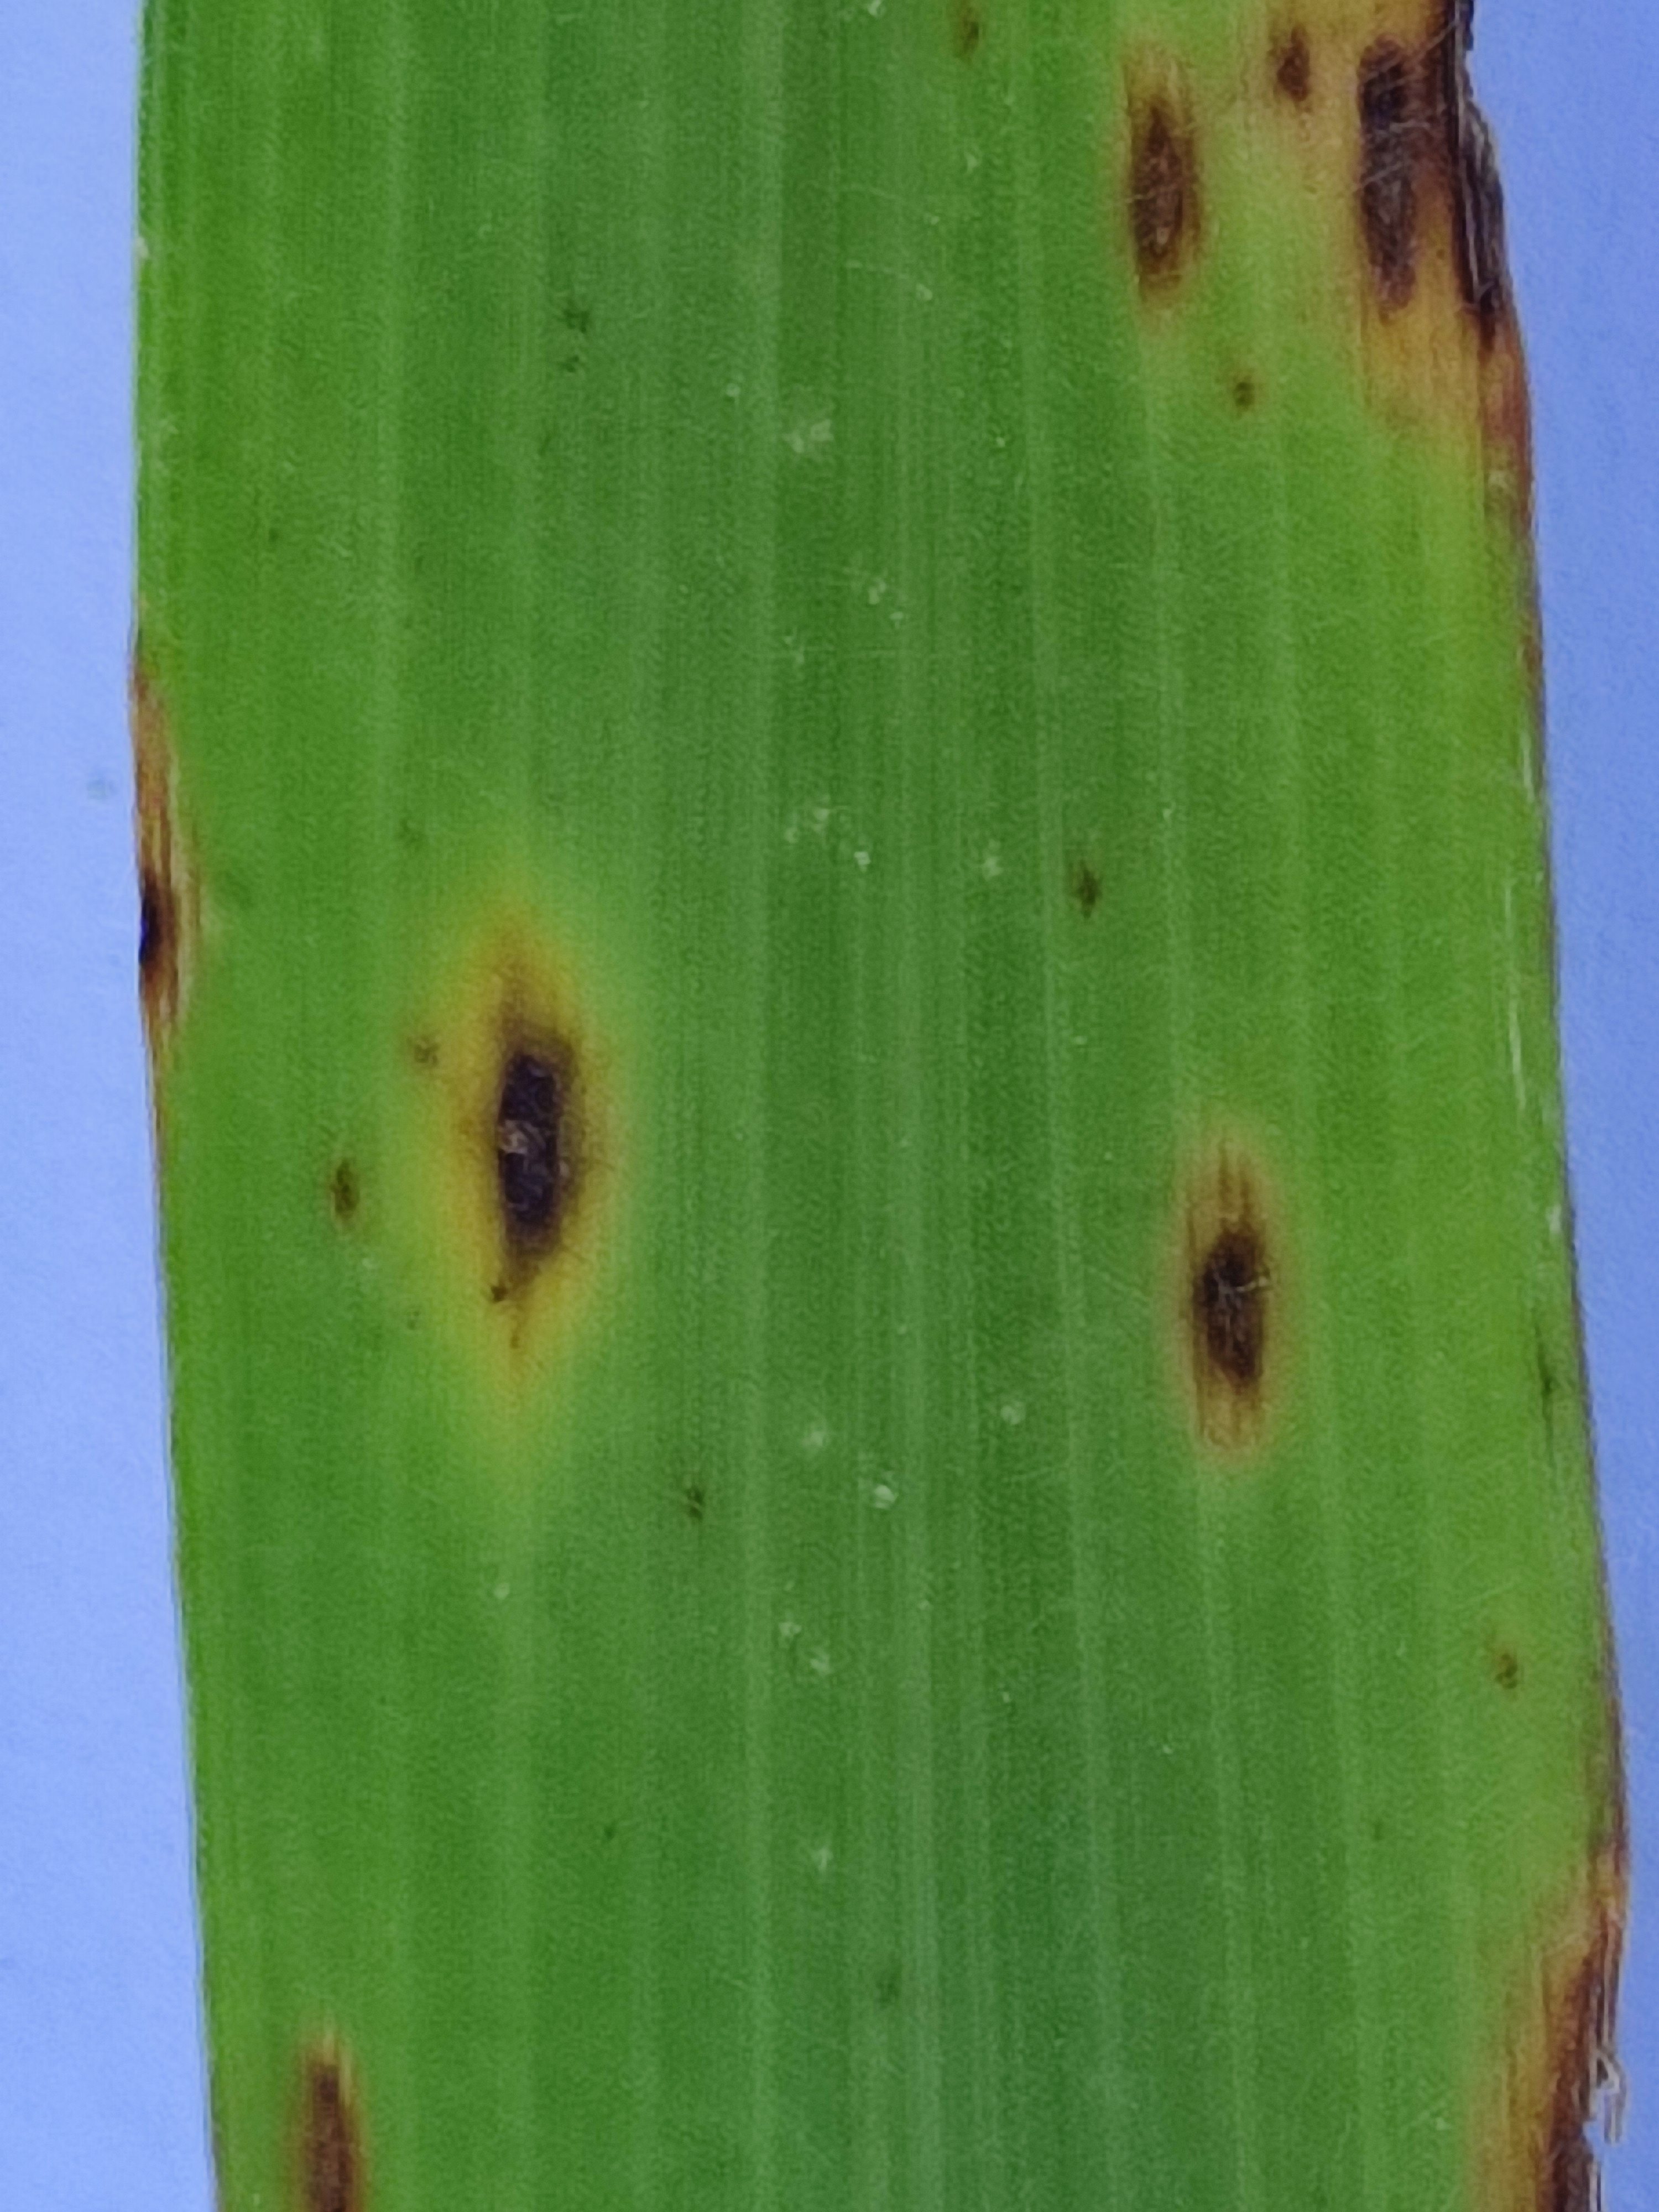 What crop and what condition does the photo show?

pearl millet, pyricularia sp.
